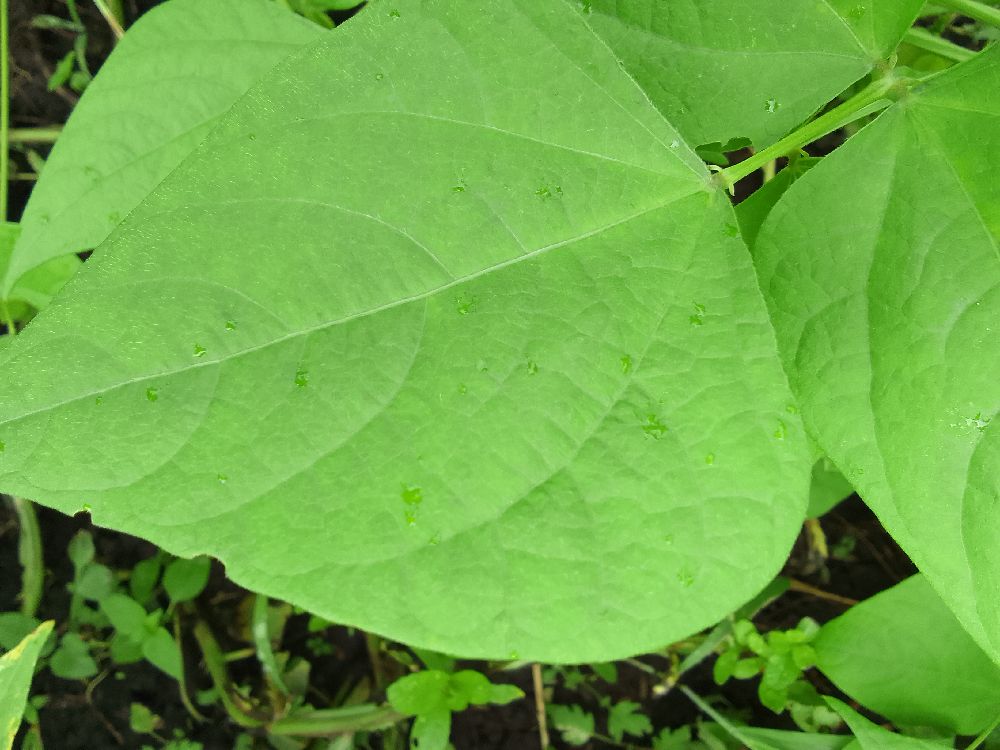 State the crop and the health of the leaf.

common bean, healthy
